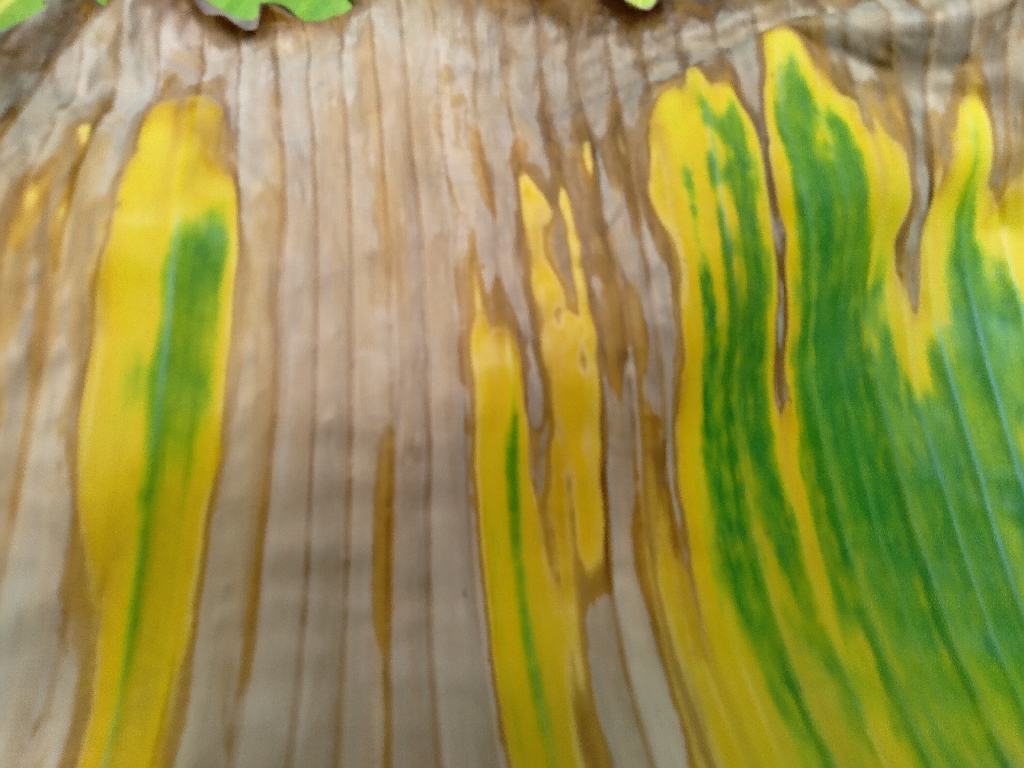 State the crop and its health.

banana, fusarium wilt race 1
